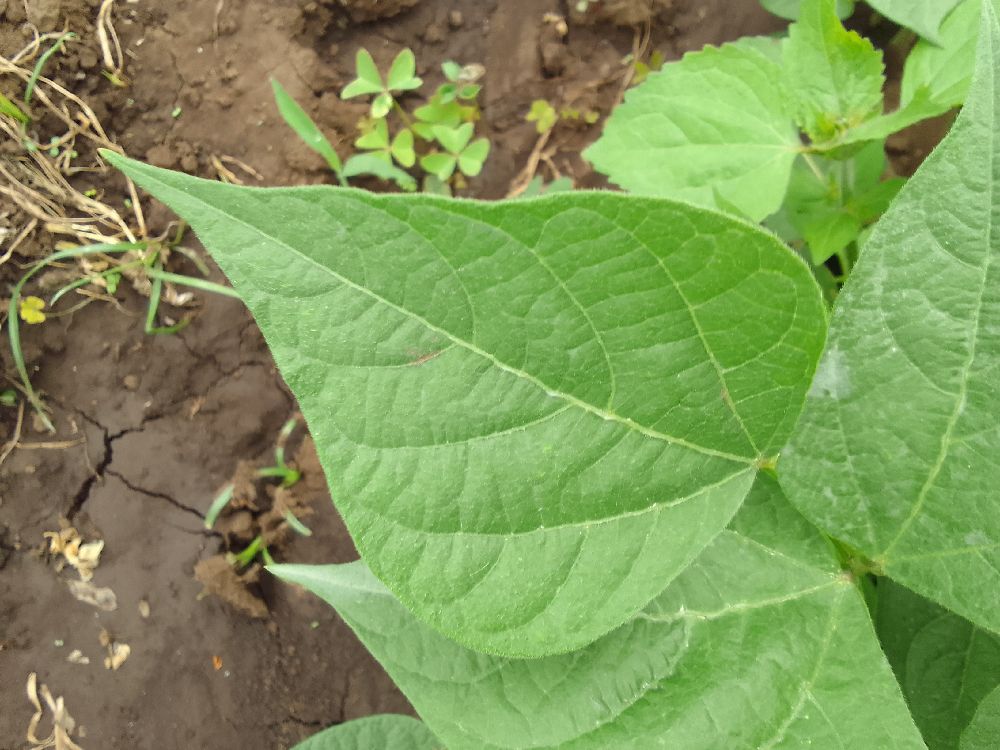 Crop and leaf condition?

common bean, healthy
